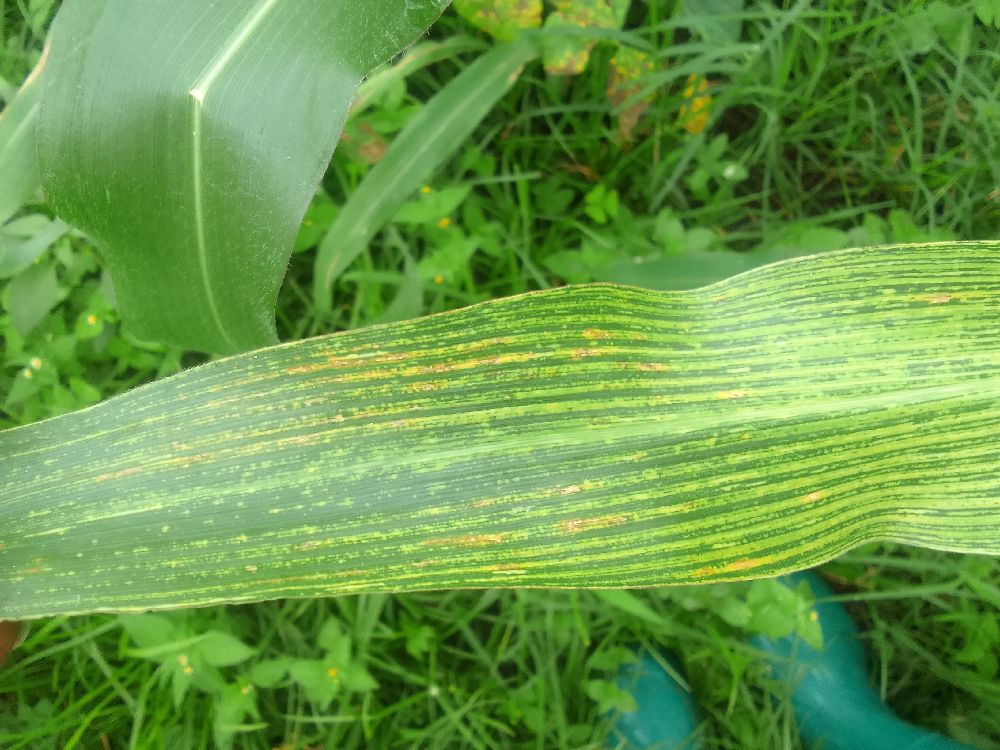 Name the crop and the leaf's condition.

maize, maize streak virus
